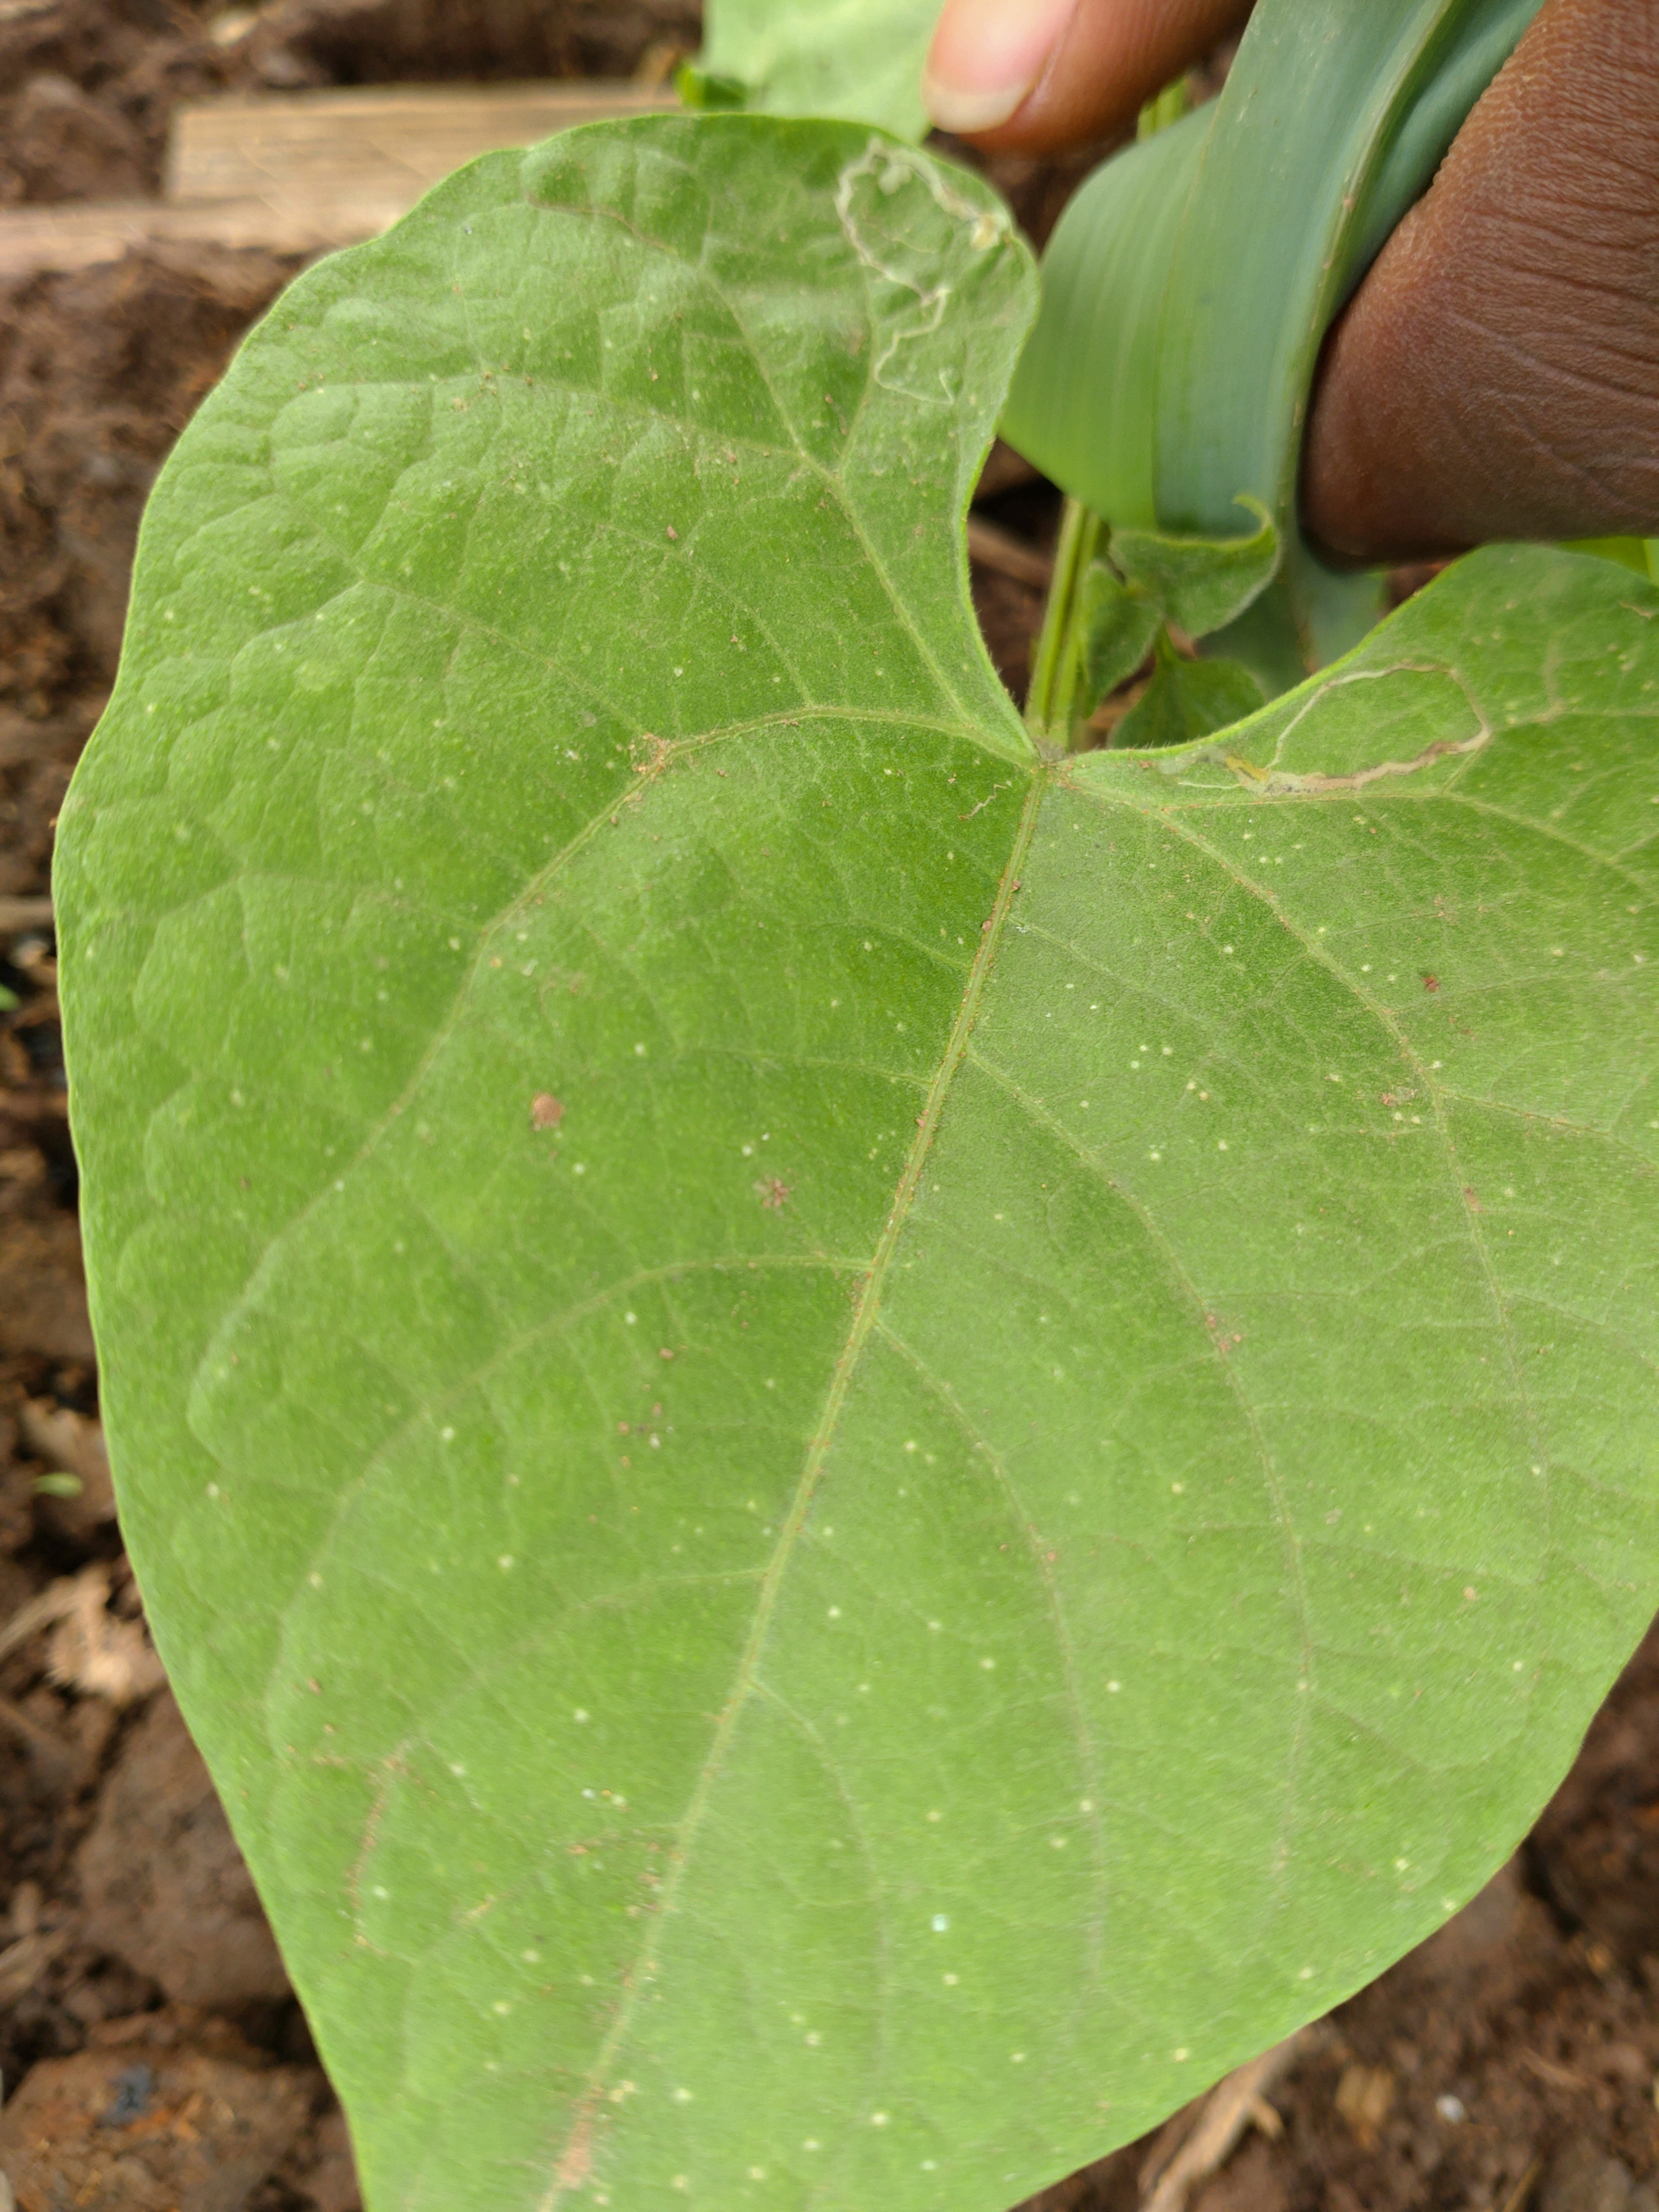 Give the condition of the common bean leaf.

healthy
